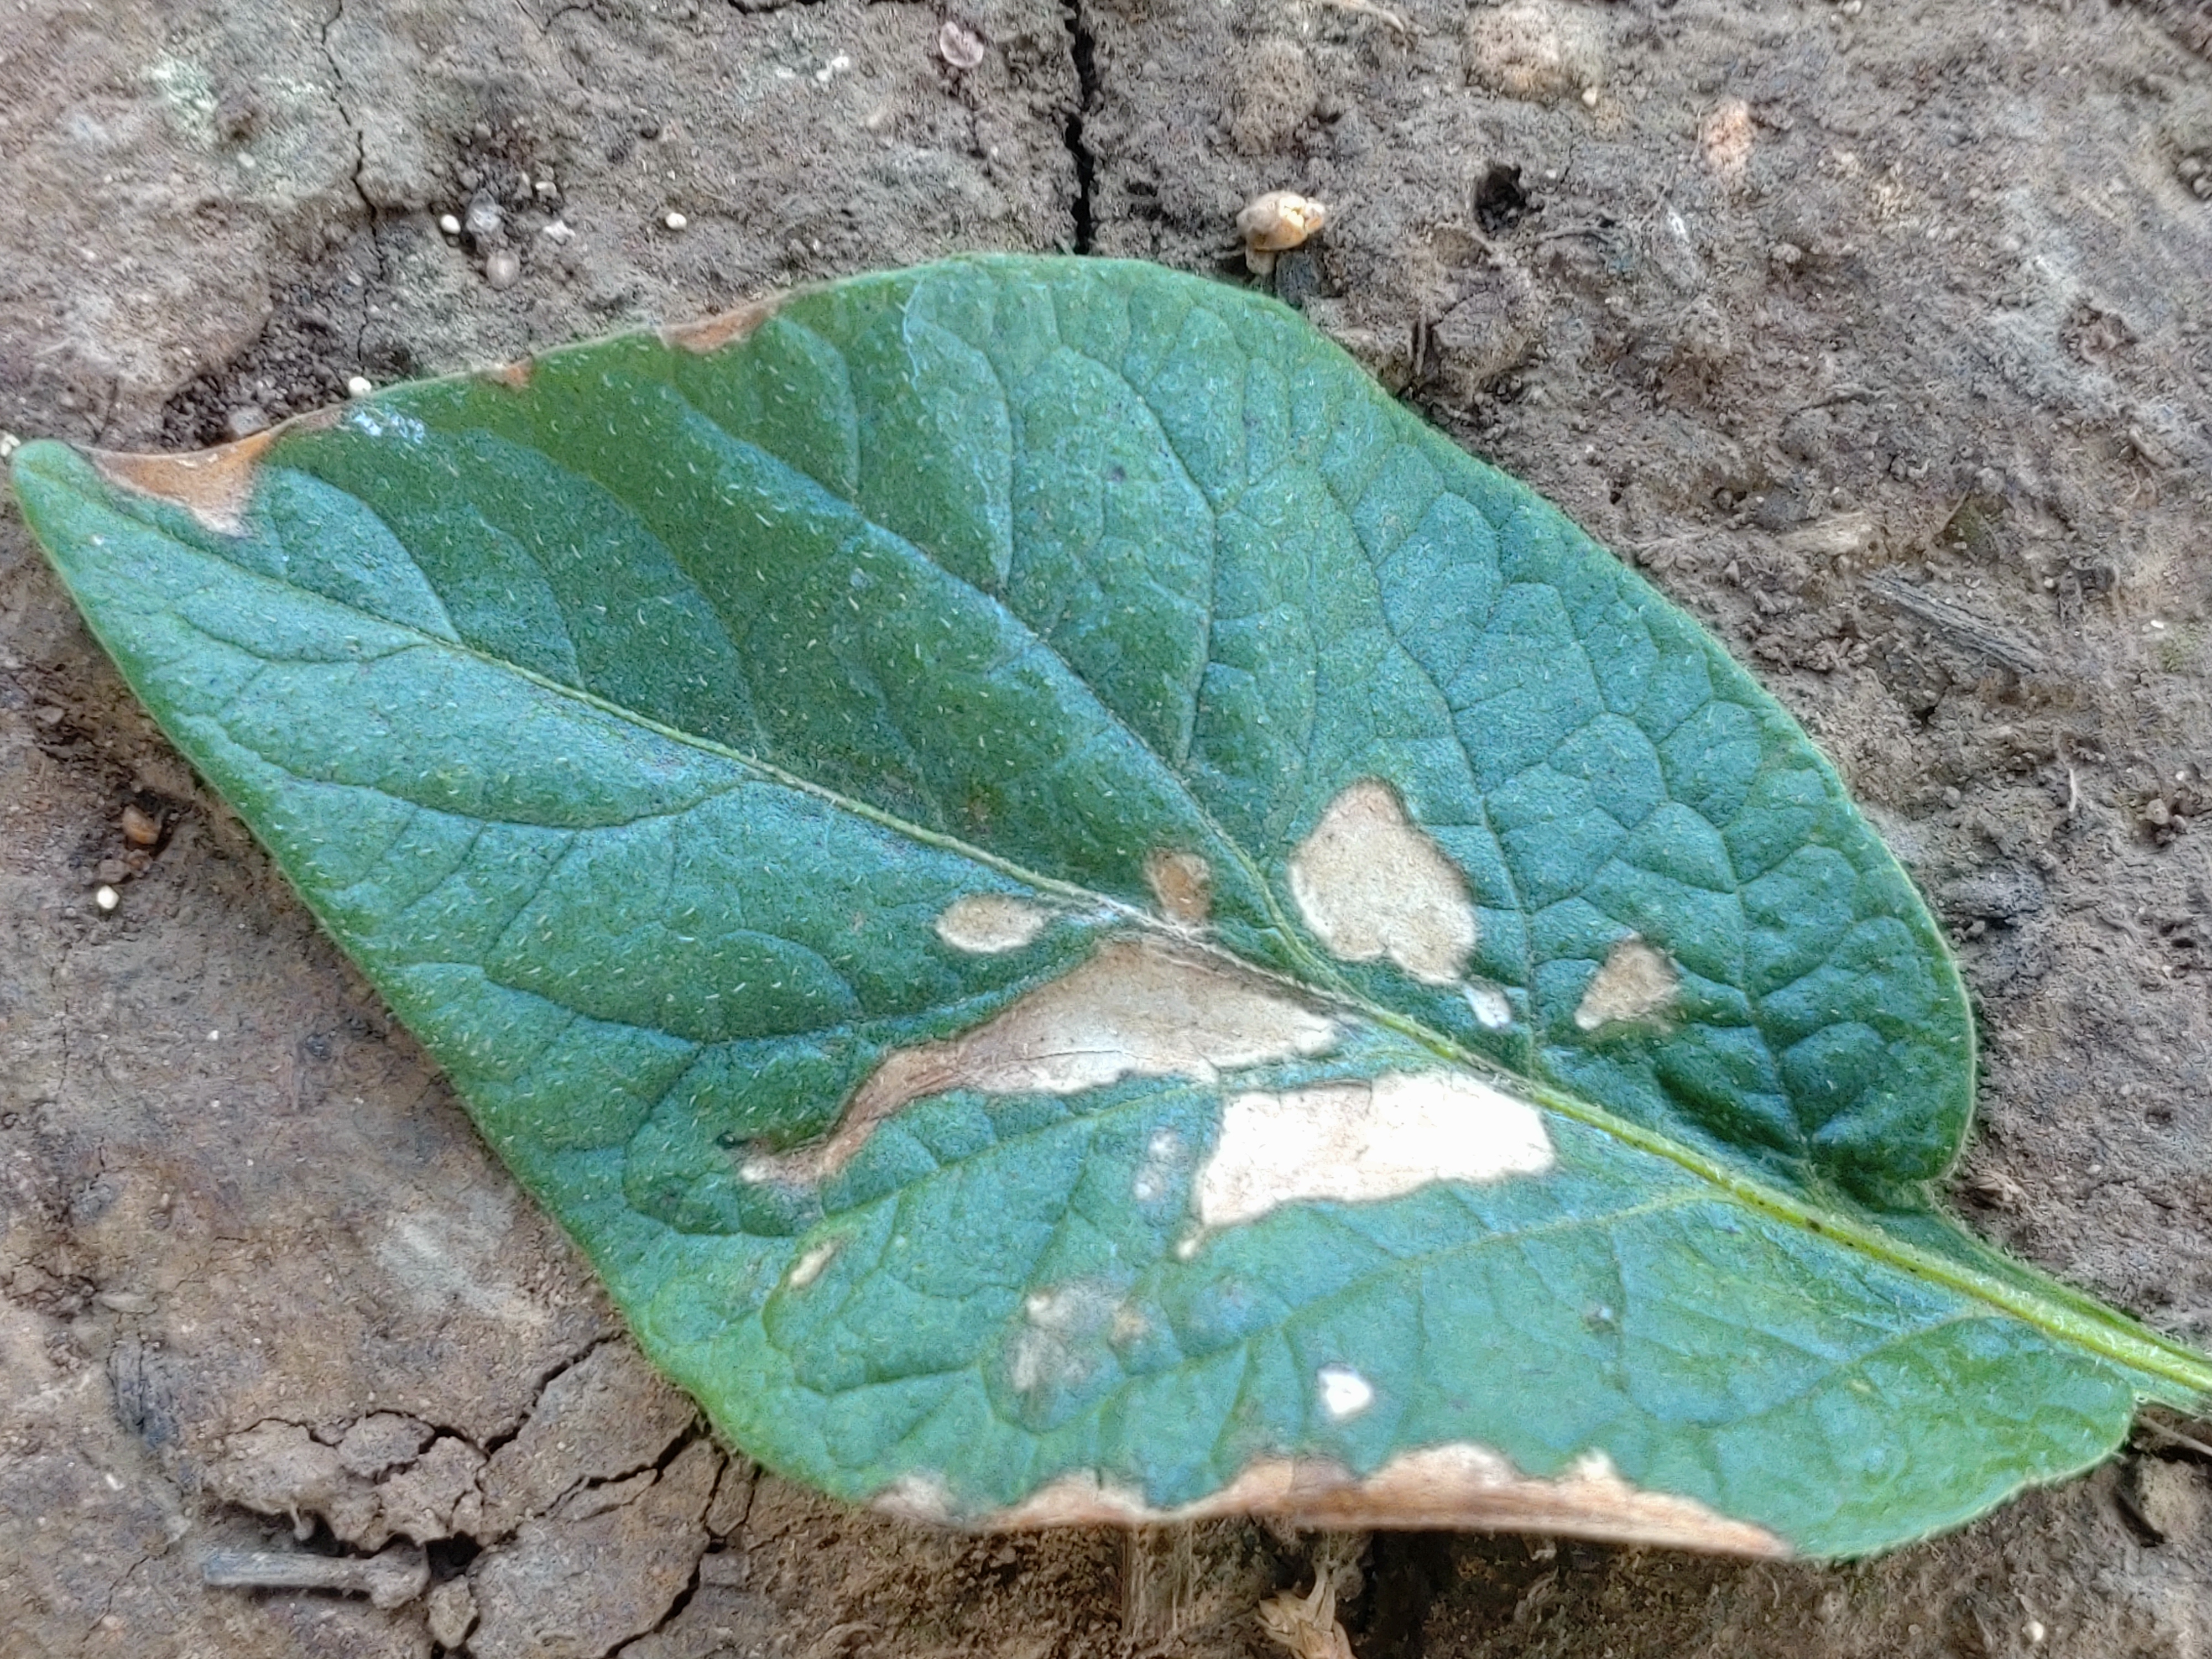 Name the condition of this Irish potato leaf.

early blight
